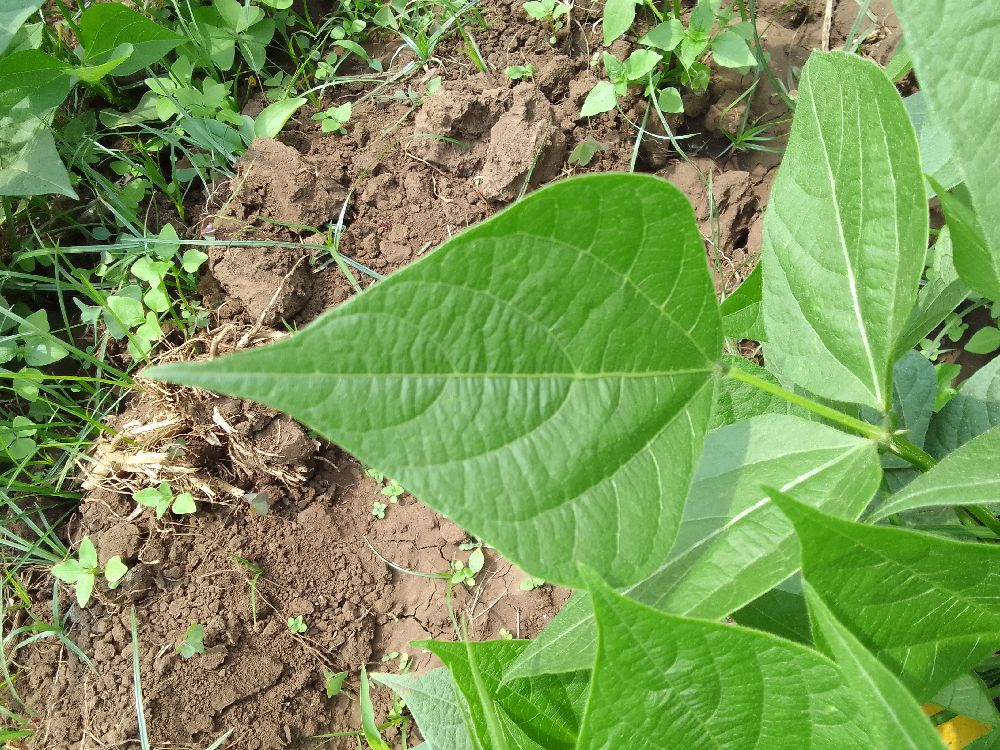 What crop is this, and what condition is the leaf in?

common bean, healthy
